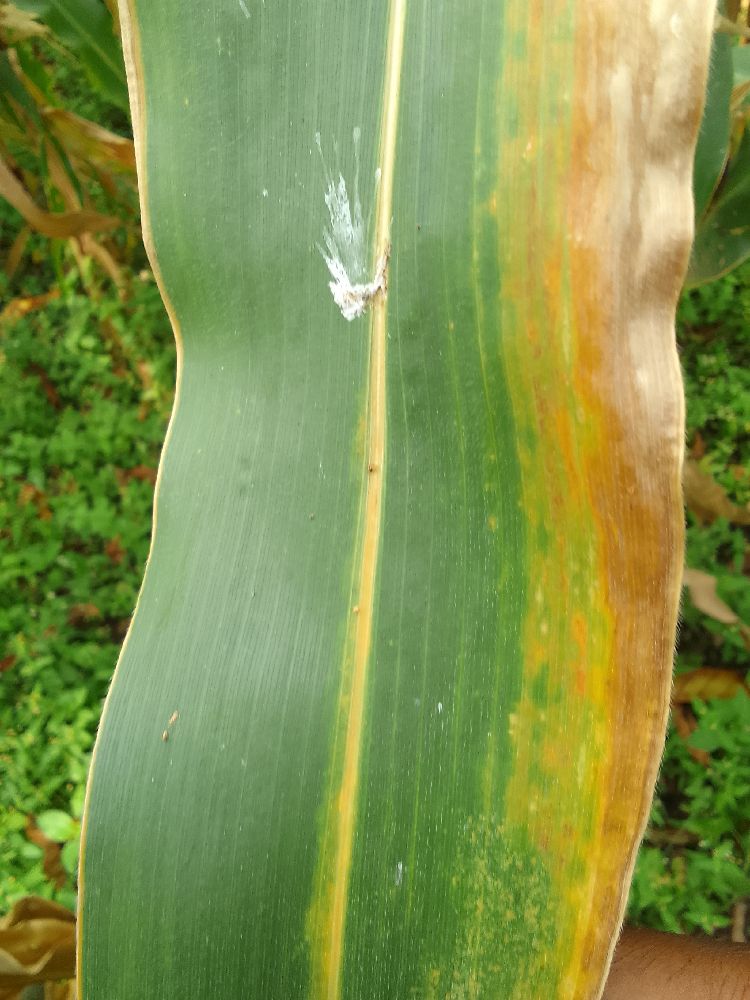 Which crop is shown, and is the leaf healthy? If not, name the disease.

maize, maize lethal necrosis
